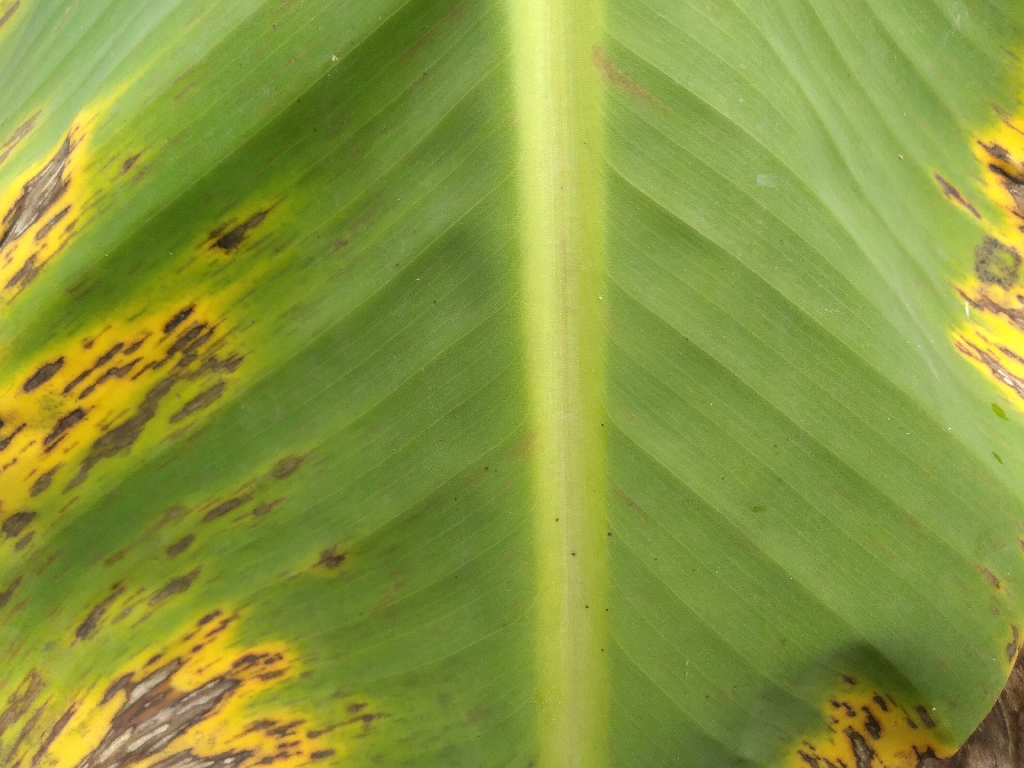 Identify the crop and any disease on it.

banana, black sigatoka
